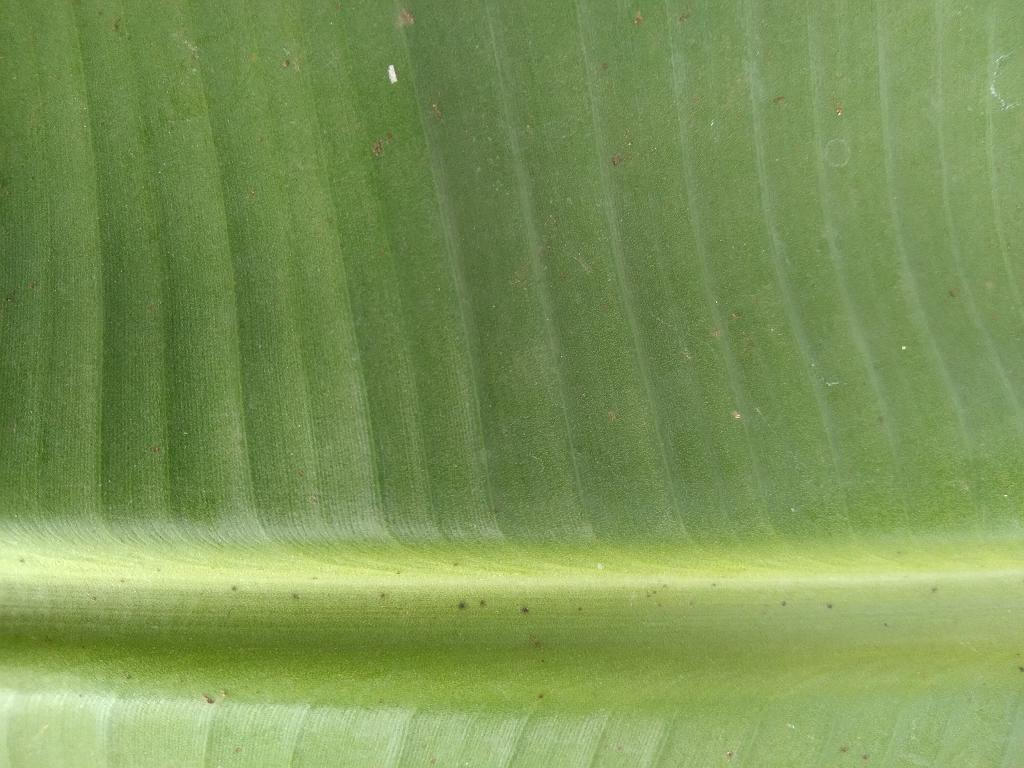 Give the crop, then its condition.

banana, healthy
